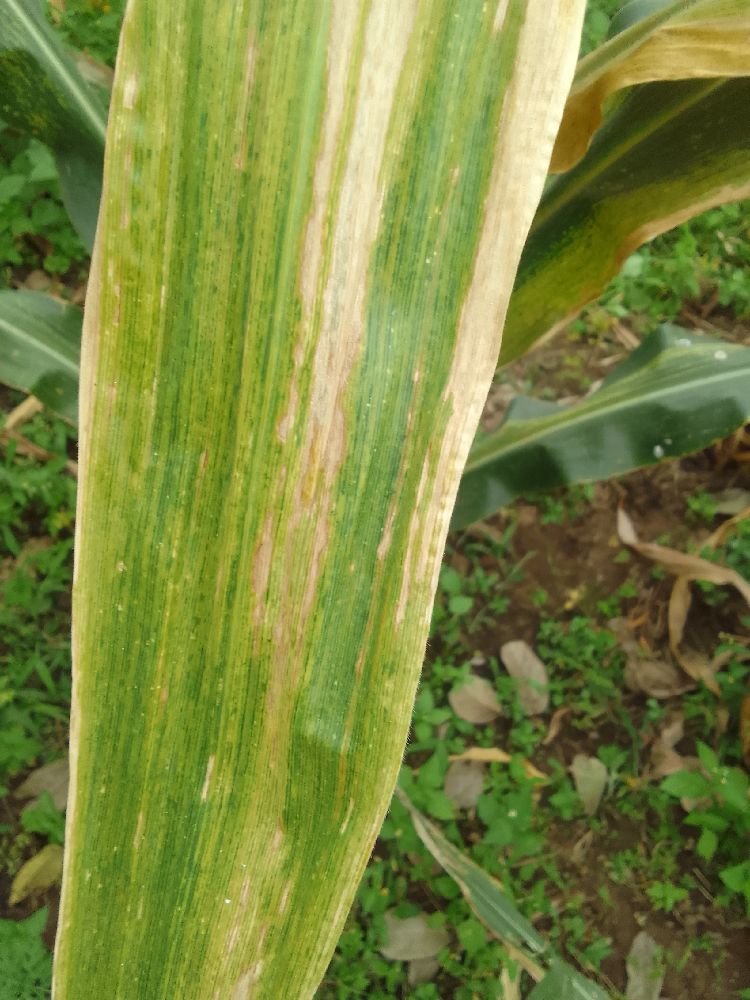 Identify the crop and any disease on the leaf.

maize, maize lethal necrosis
